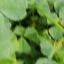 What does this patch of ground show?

unstructured weed
